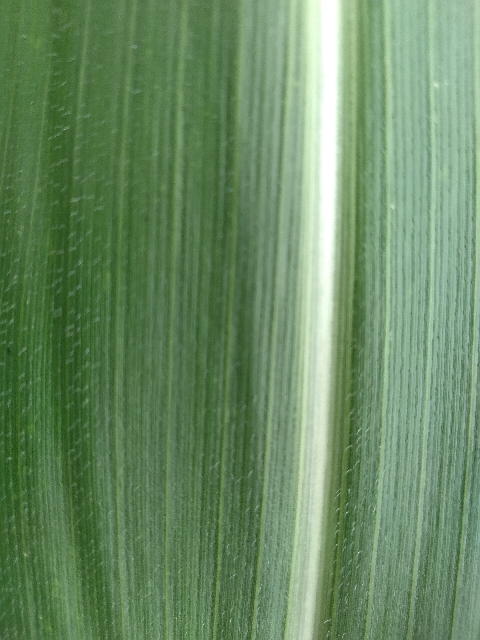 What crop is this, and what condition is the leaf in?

maize, healthy
